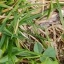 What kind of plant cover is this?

unstructured weed
